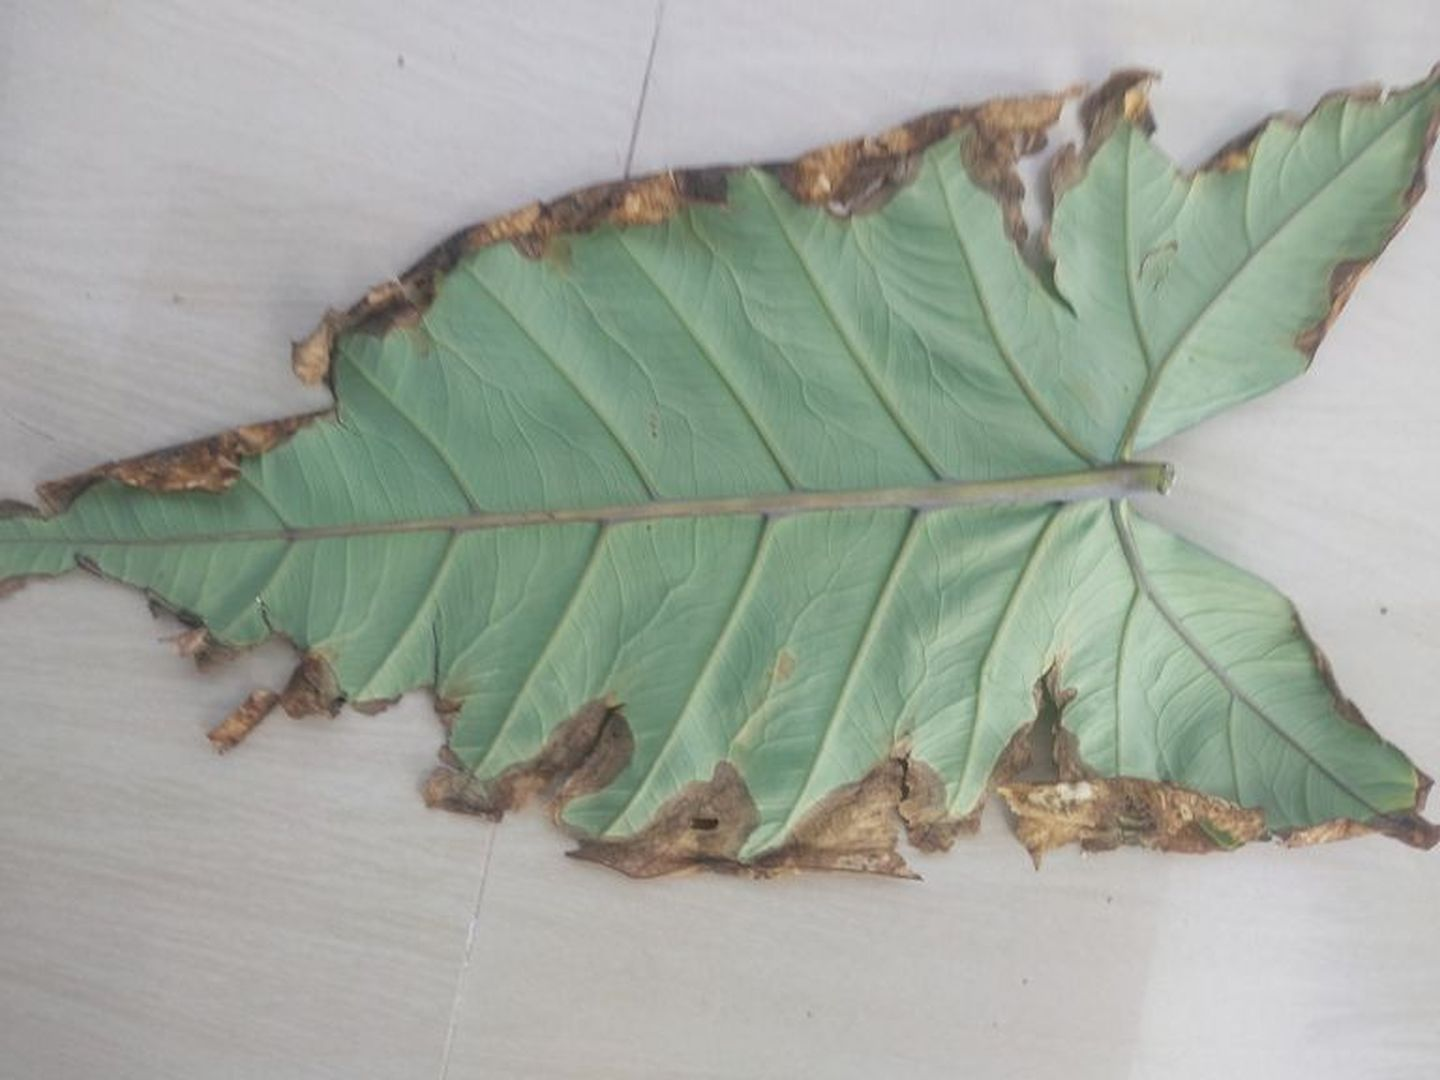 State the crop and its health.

taro, leaf blight
